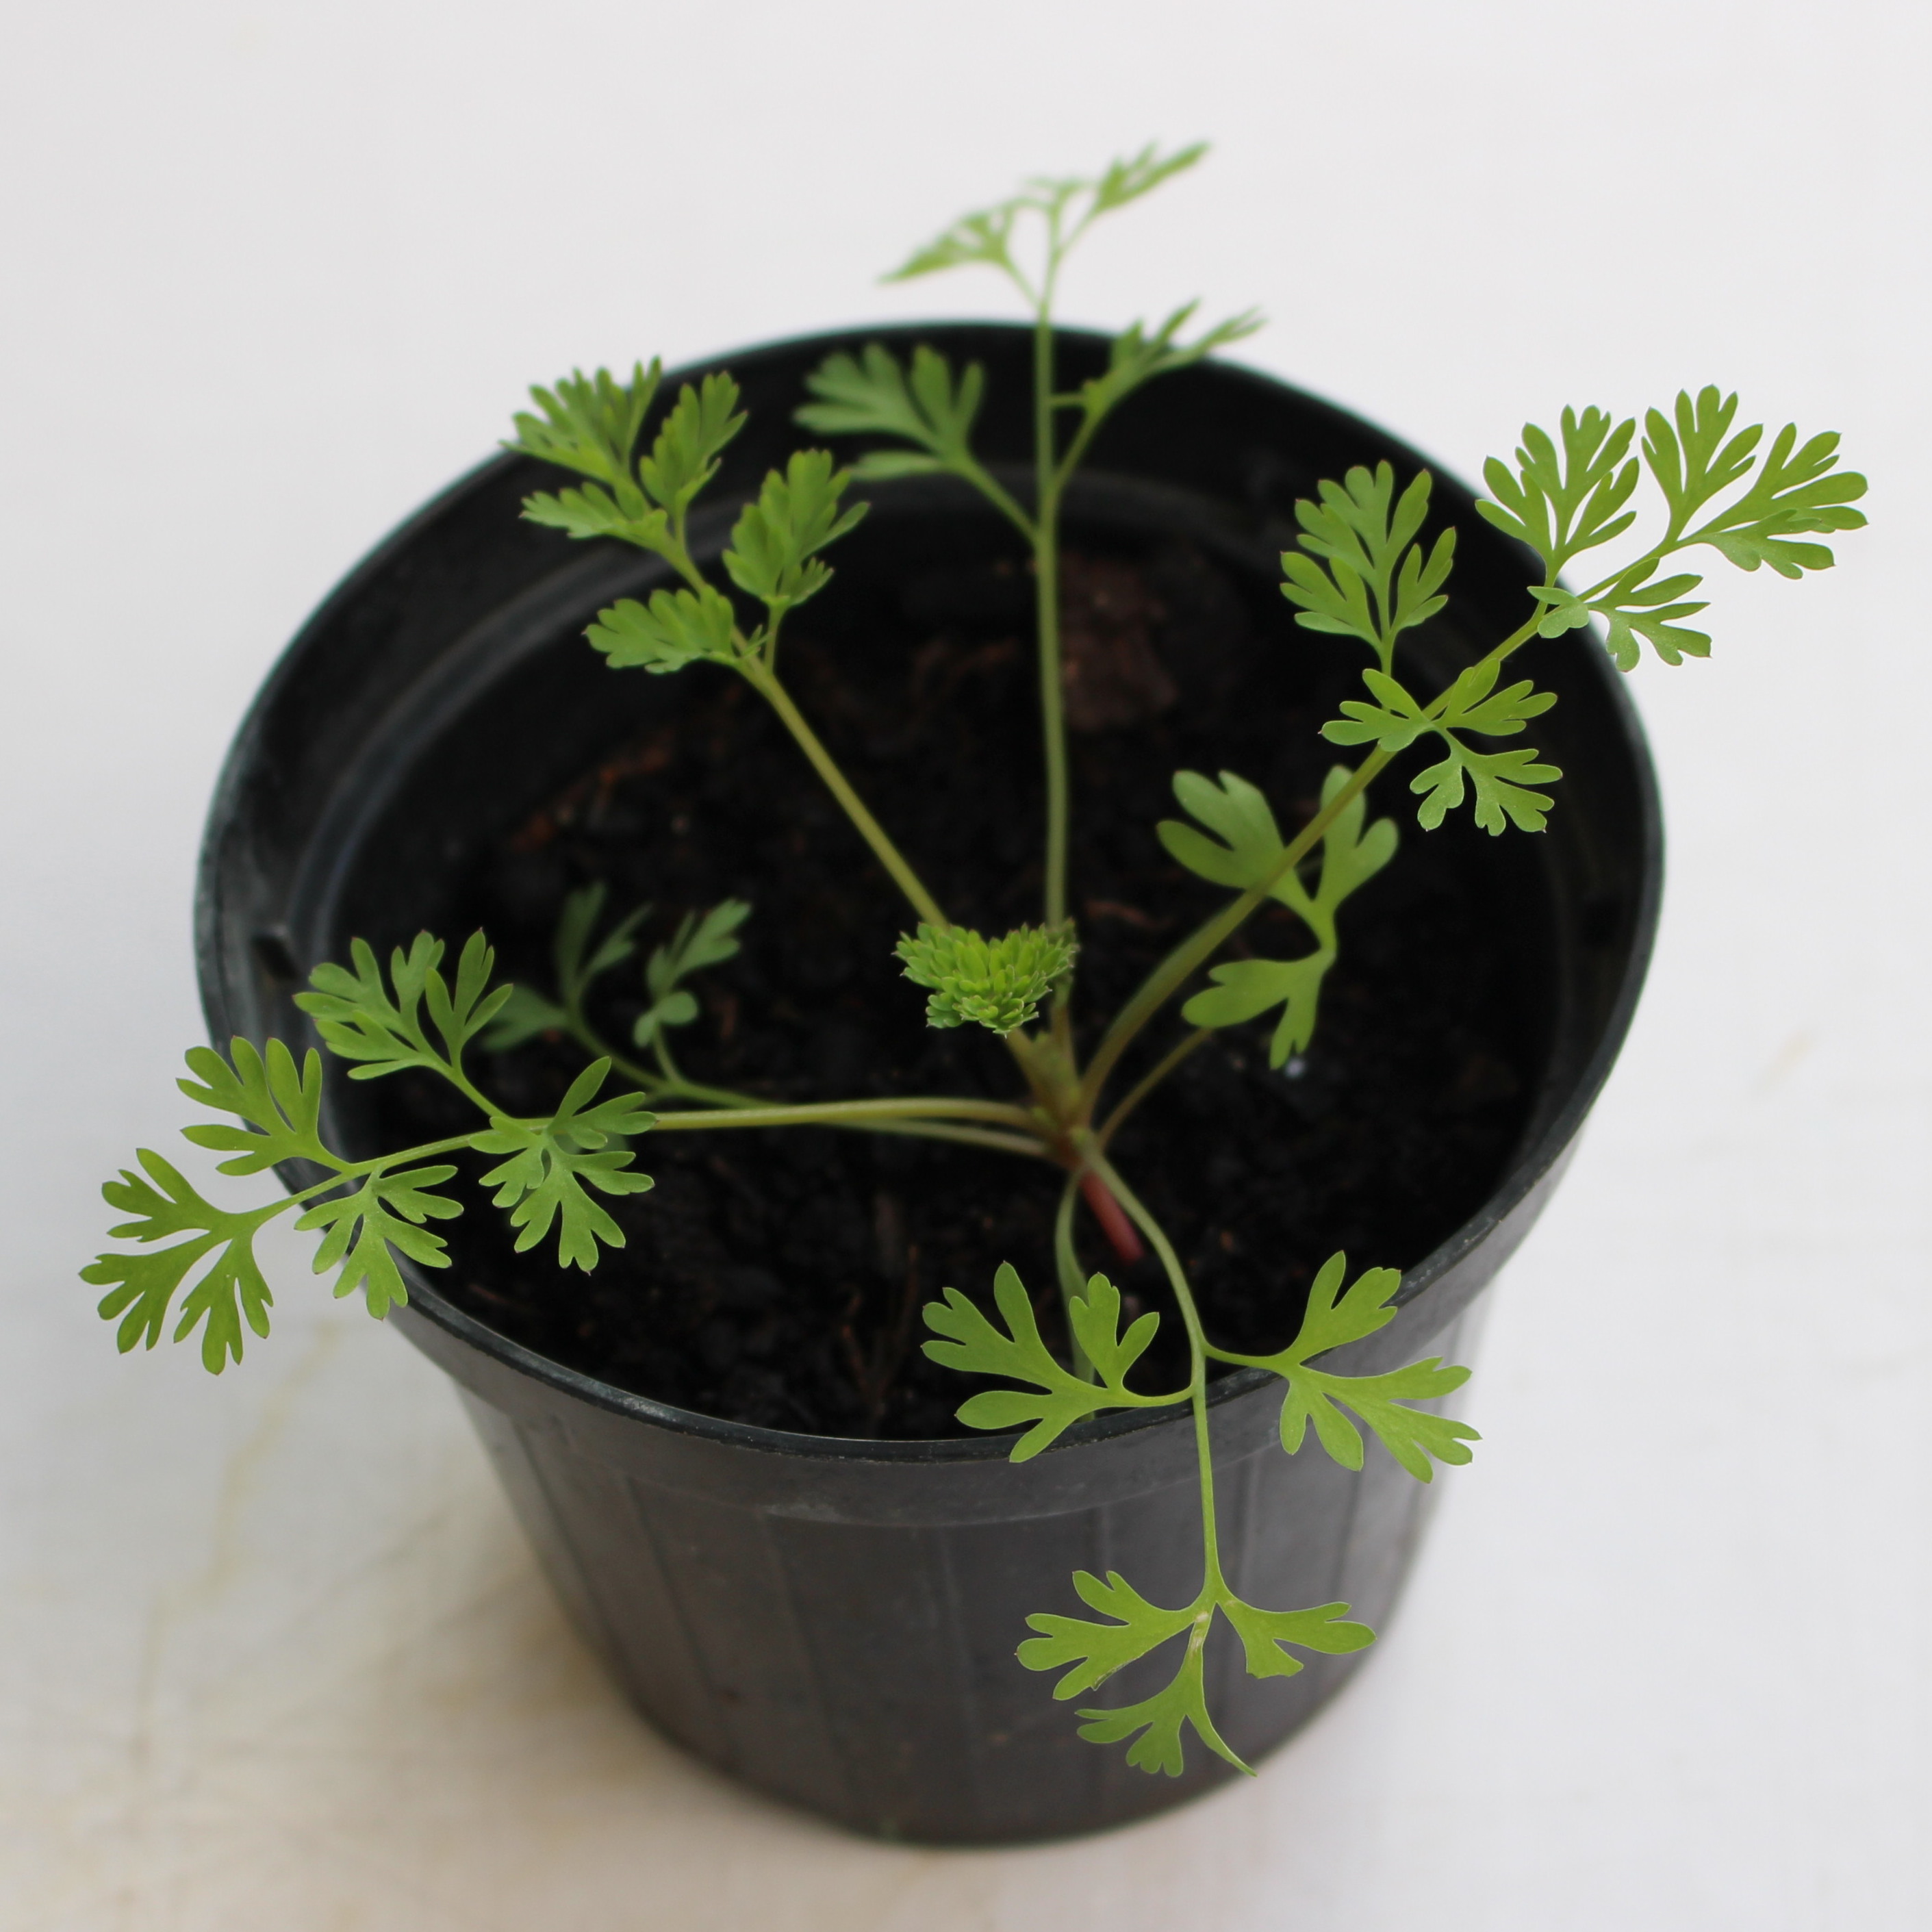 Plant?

Fumaria officinalis
